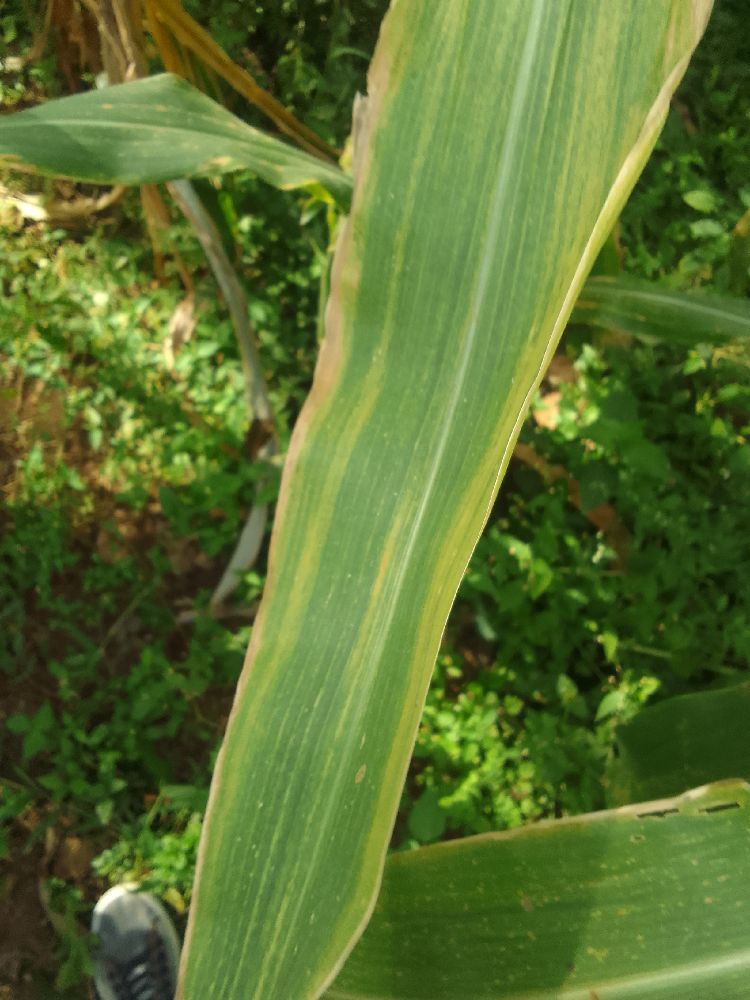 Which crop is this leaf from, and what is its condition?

maize, maize lethal necrosis
